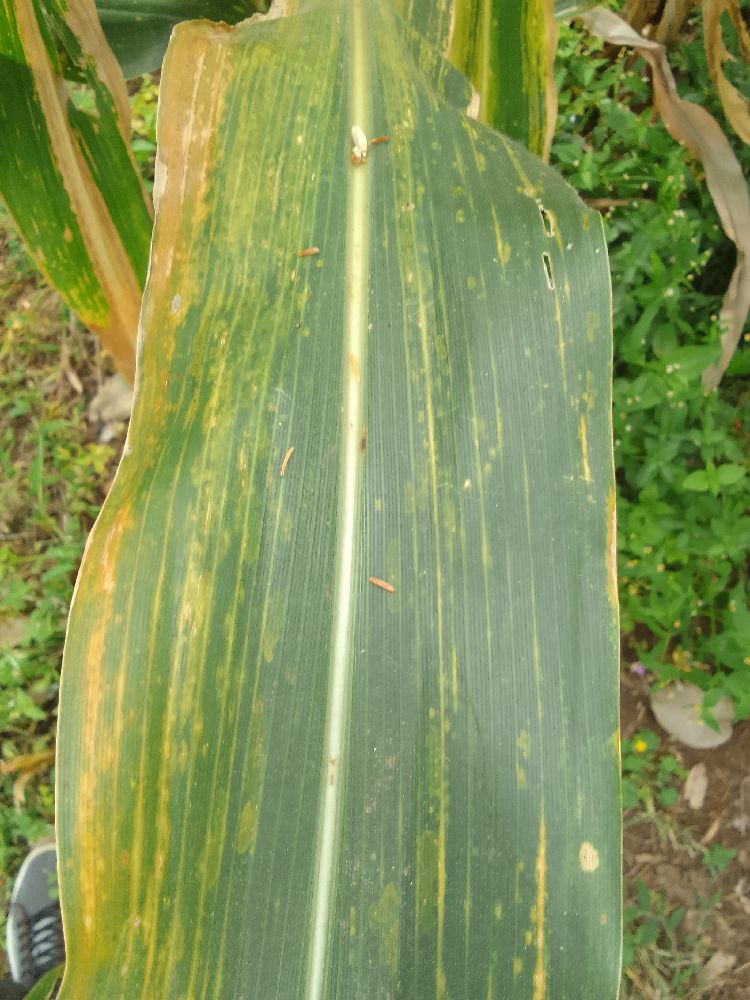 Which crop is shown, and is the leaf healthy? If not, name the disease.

maize, maize lethal necrosis
